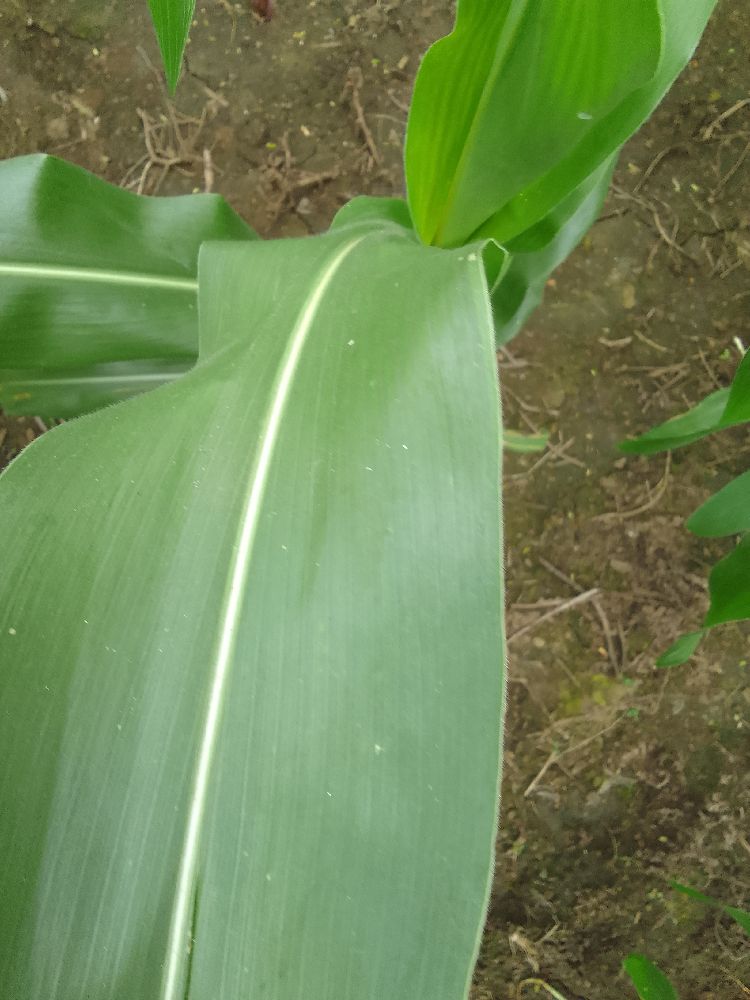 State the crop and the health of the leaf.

maize, healthy
